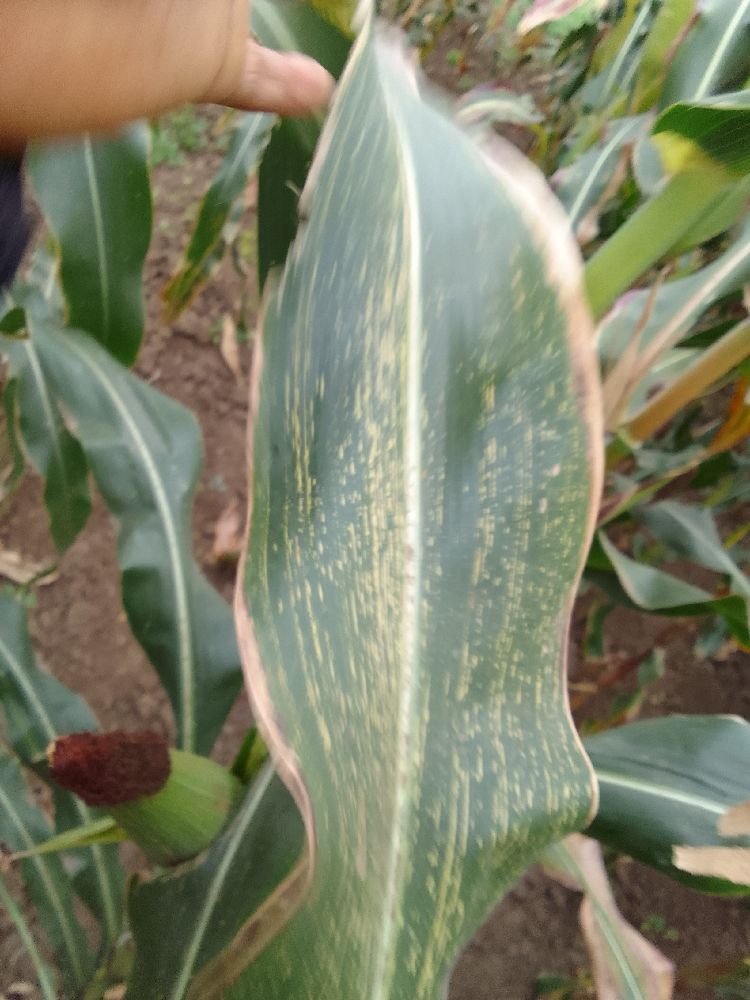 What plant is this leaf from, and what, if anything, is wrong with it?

maize, maize streak virus
